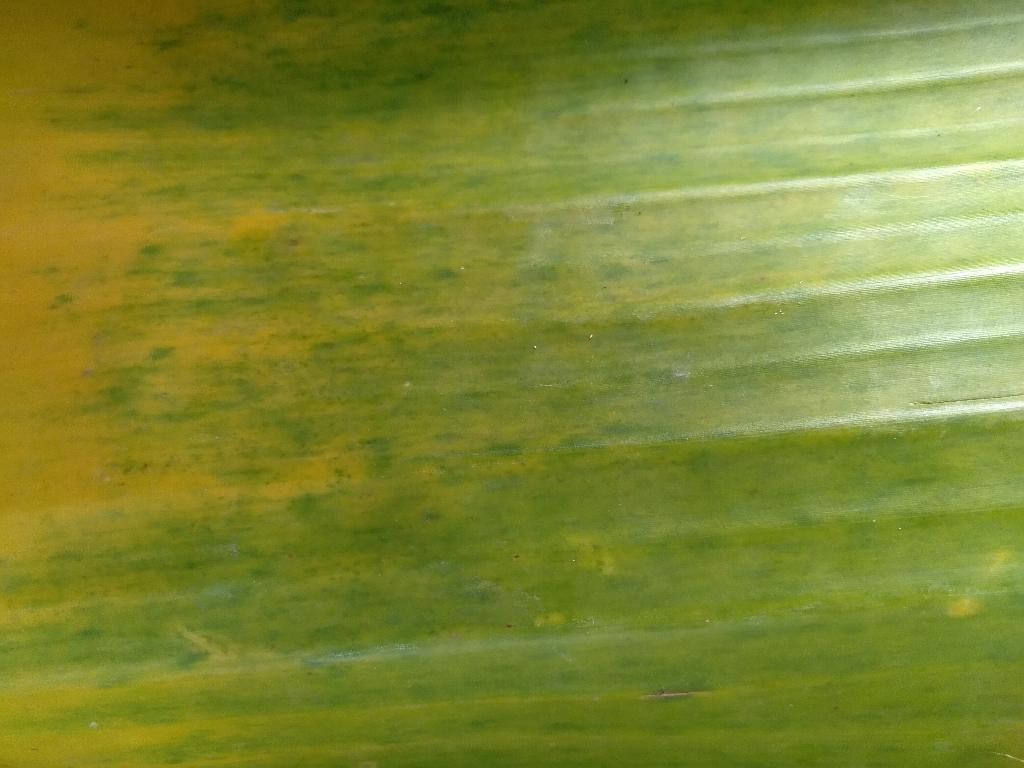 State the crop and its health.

banana, fusarium wilt race 1
